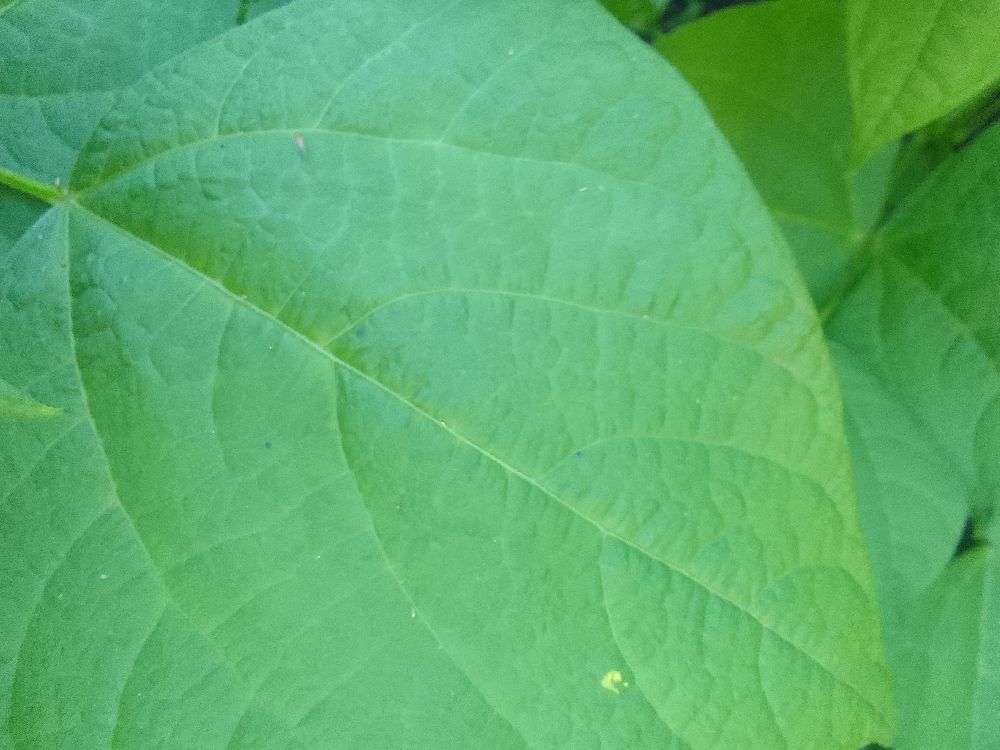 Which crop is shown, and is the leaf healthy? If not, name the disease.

common bean, healthy
